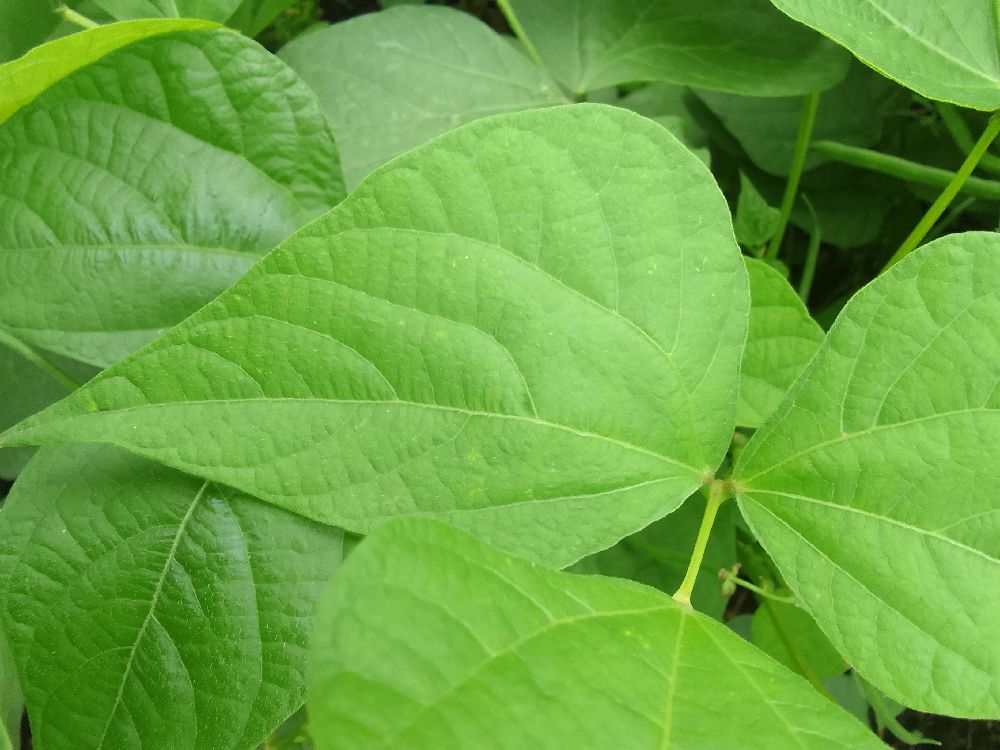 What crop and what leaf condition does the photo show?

common bean, healthy
